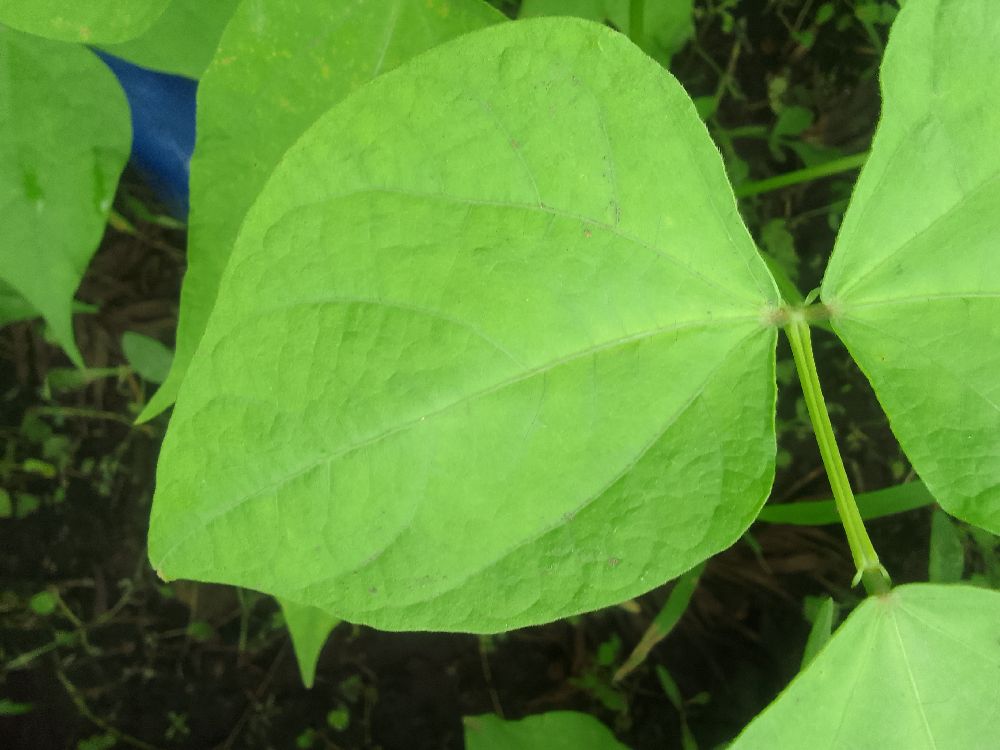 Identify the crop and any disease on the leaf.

common bean, healthy
